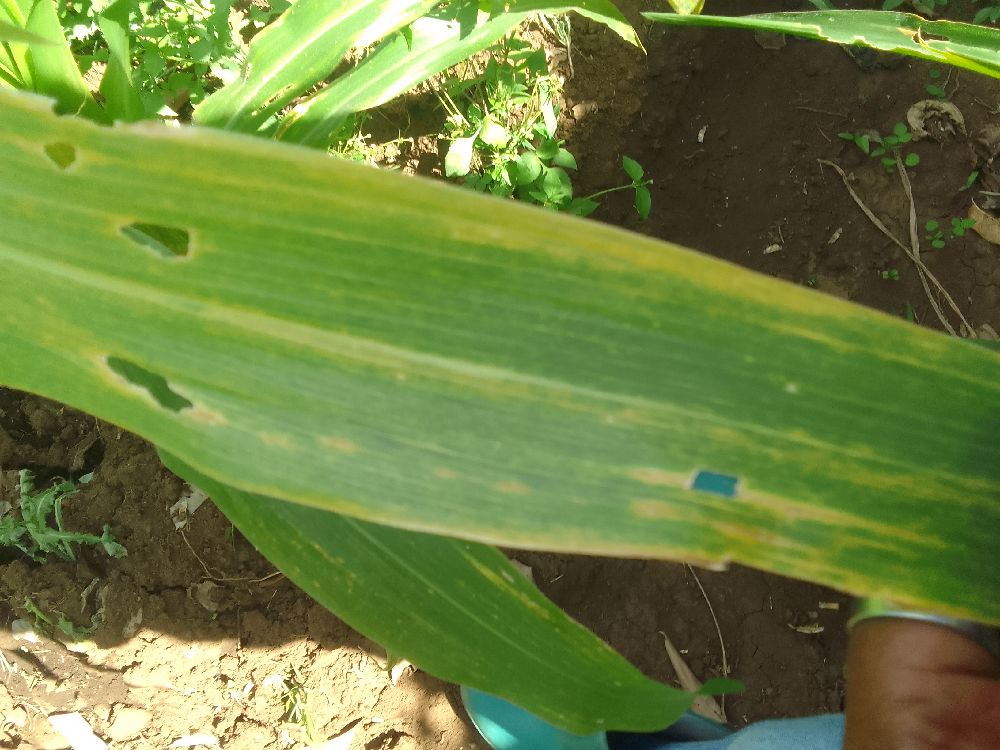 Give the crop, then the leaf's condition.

maize, maize lethal necrosis
